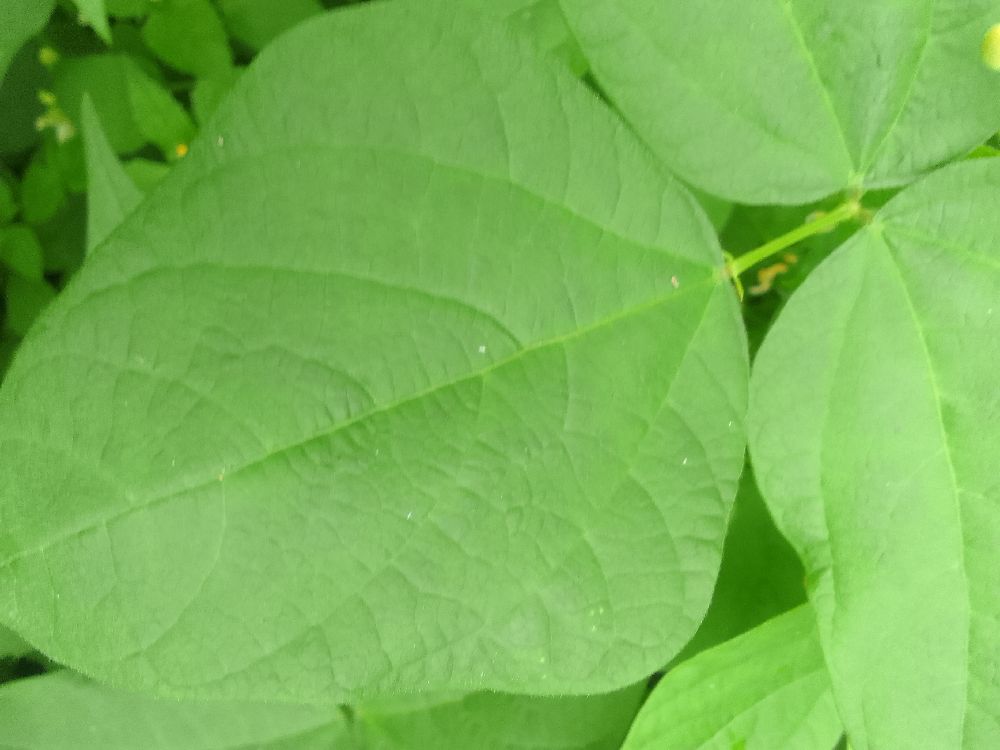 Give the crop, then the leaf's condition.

common bean, healthy
